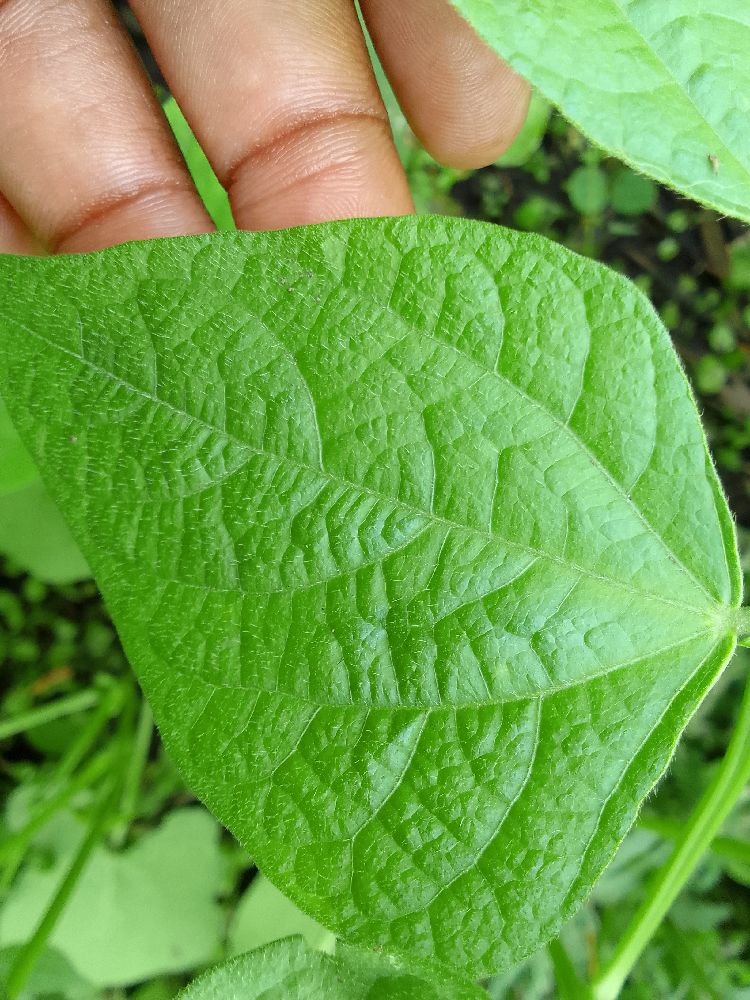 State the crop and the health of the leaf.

common bean, healthy
